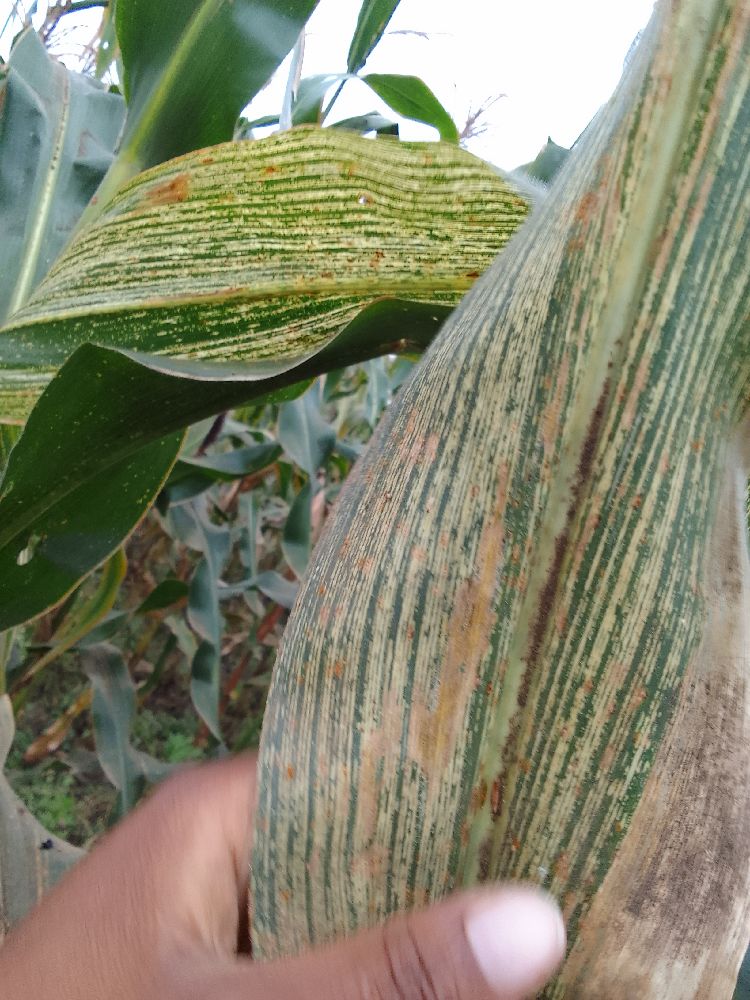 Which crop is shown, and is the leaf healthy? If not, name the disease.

maize, maize streak virus
